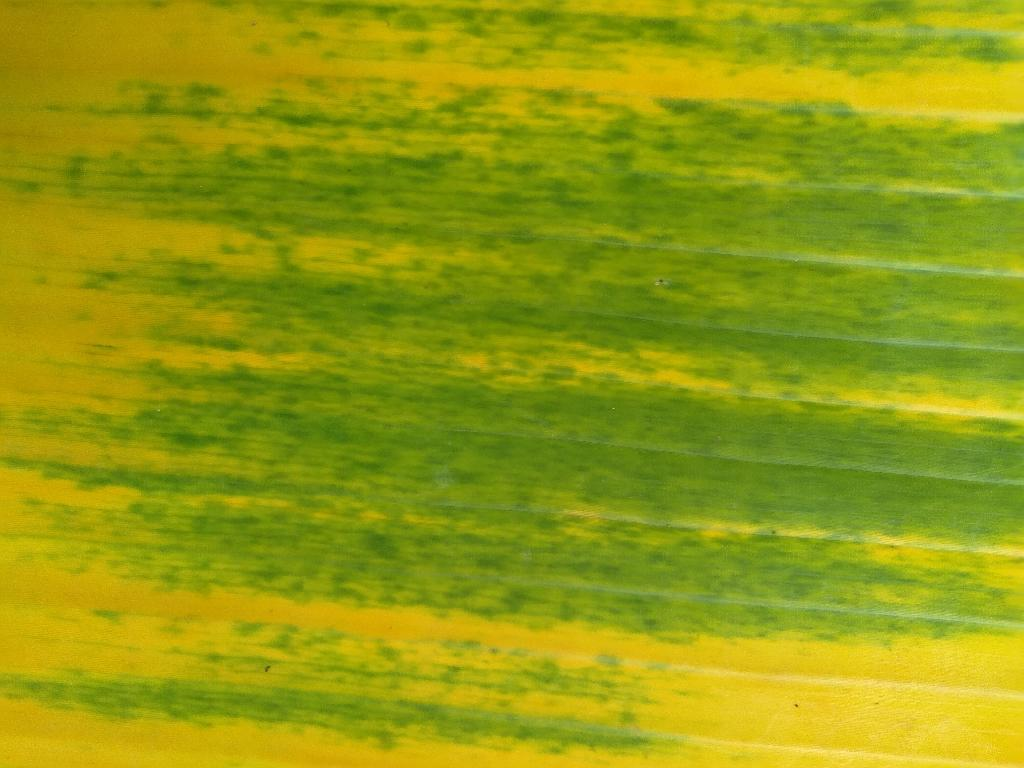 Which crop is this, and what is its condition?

banana, fusarium wilt race 1
